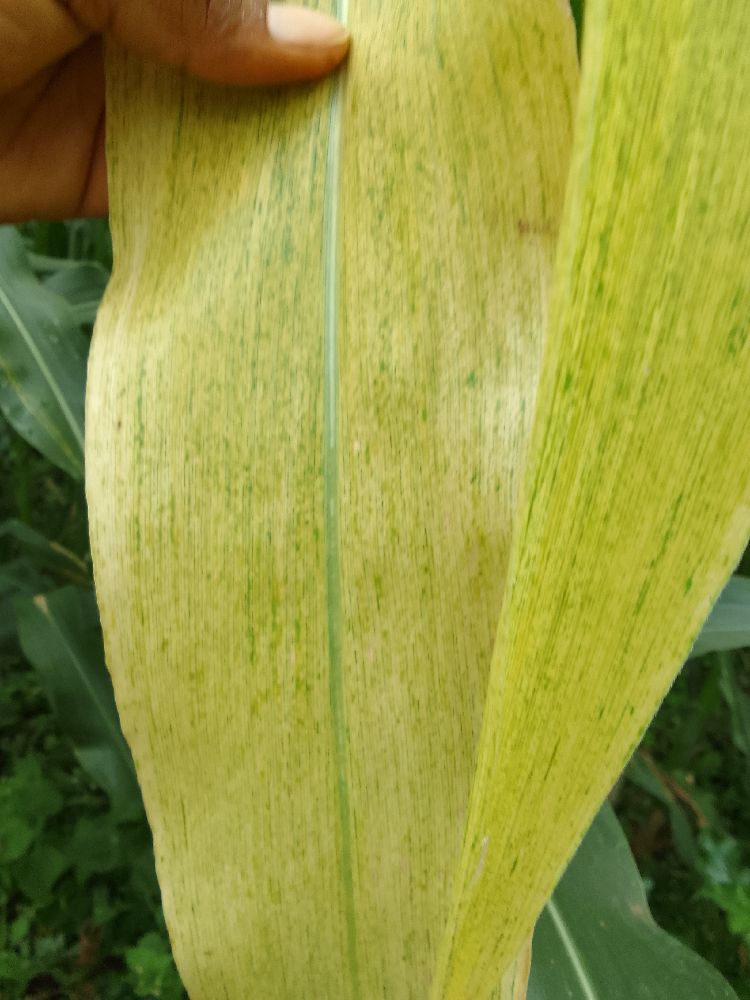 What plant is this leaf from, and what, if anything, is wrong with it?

maize, healthy
